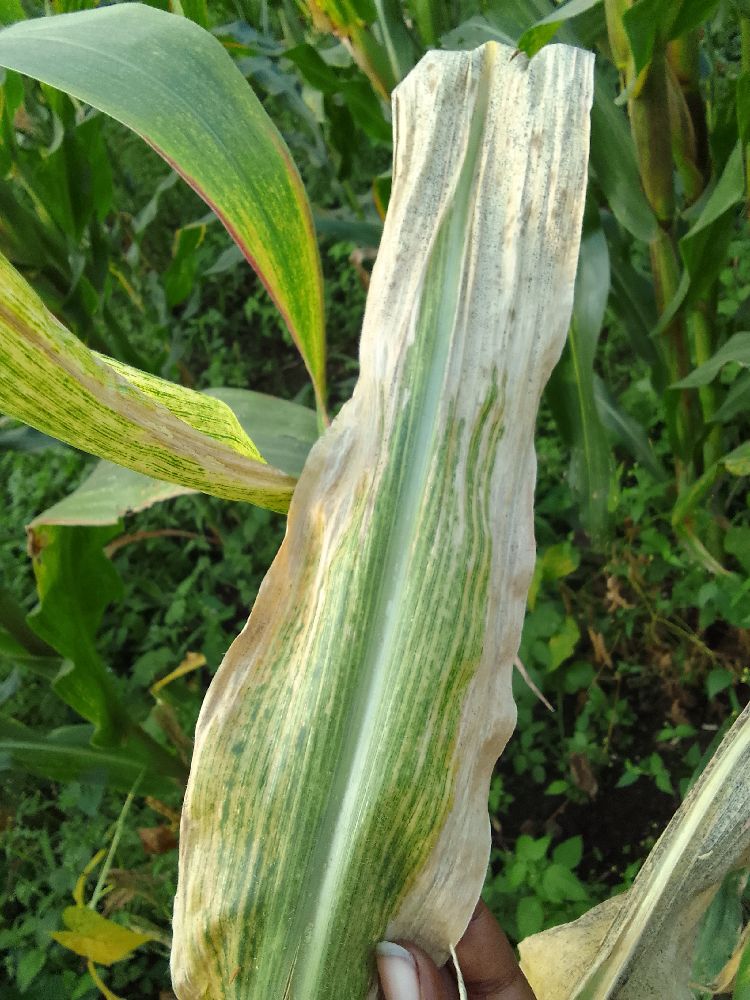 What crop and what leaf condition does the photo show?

maize, maize lethal necrosis
